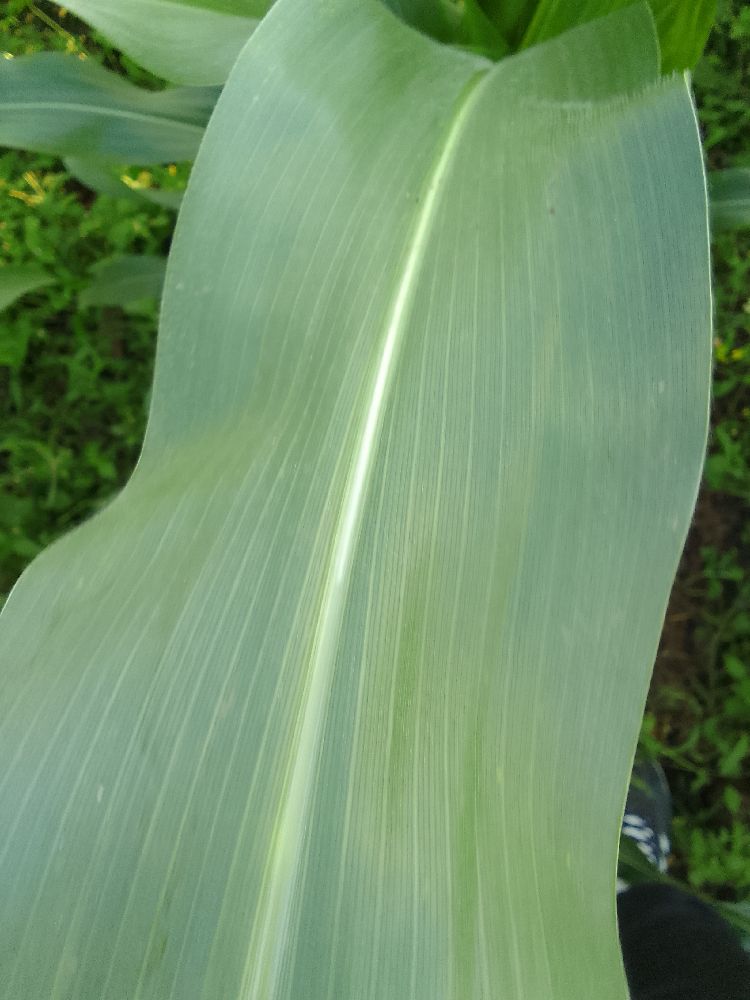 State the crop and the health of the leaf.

maize, healthy
